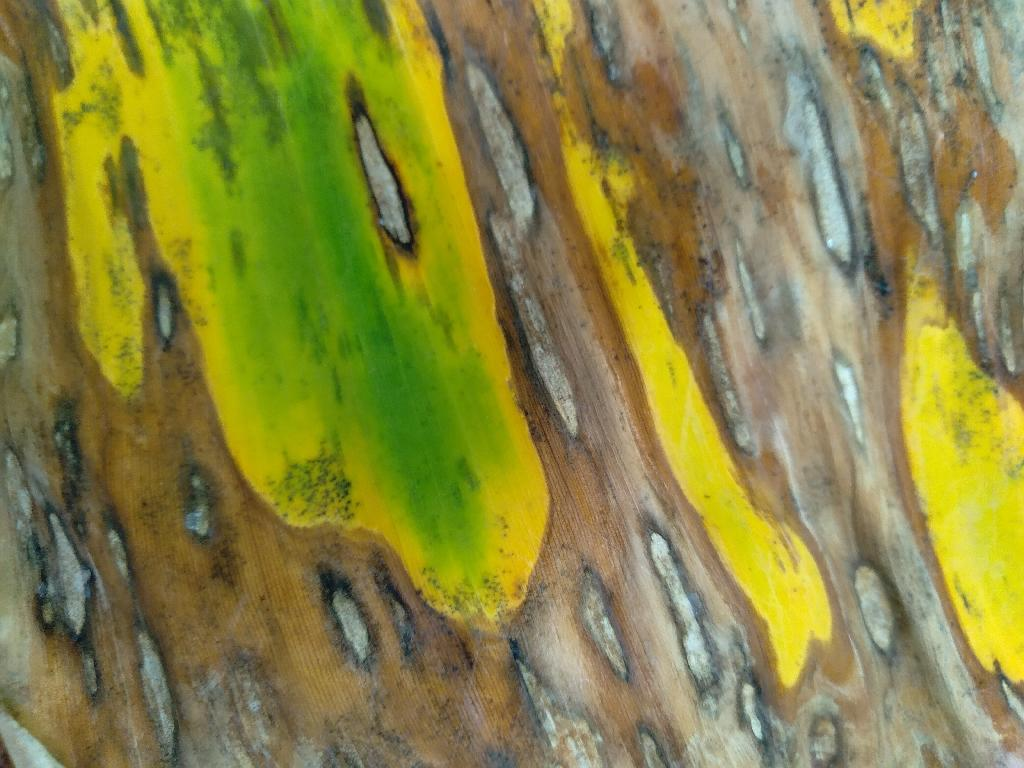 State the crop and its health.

banana, black sigatoka
